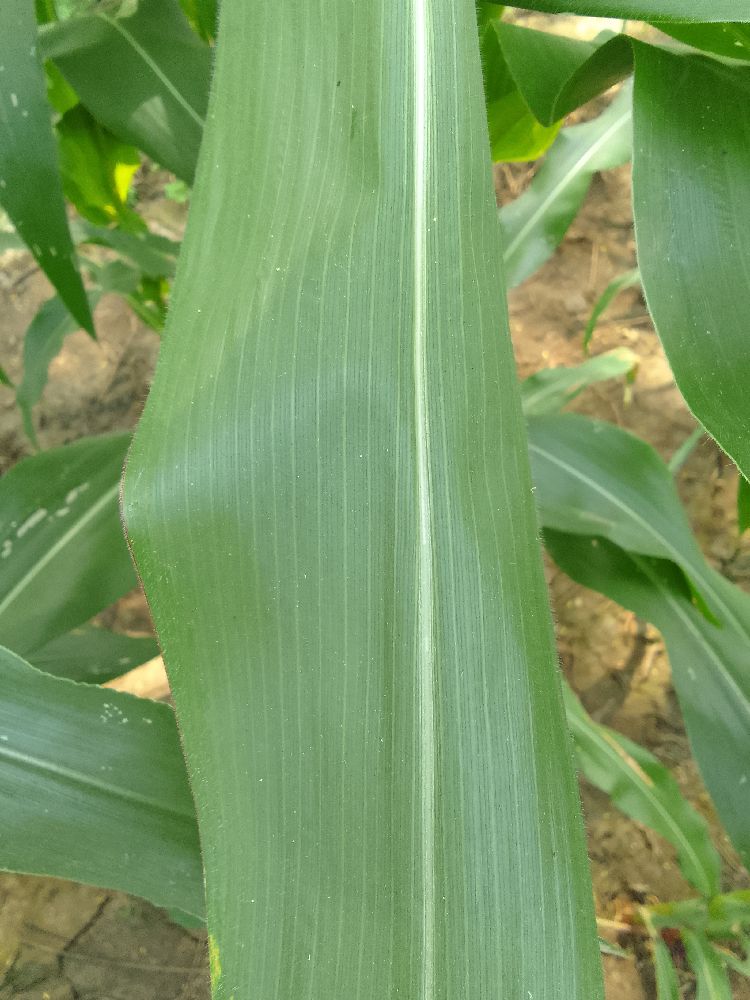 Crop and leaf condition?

maize, healthy
